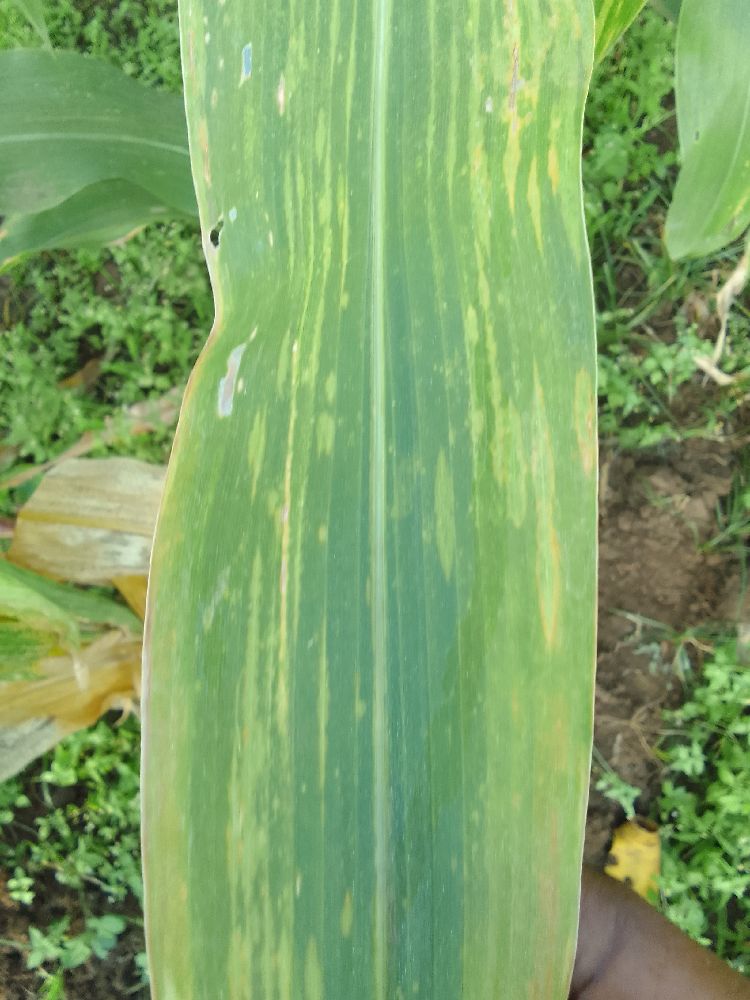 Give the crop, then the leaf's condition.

maize, maize lethal necrosis
